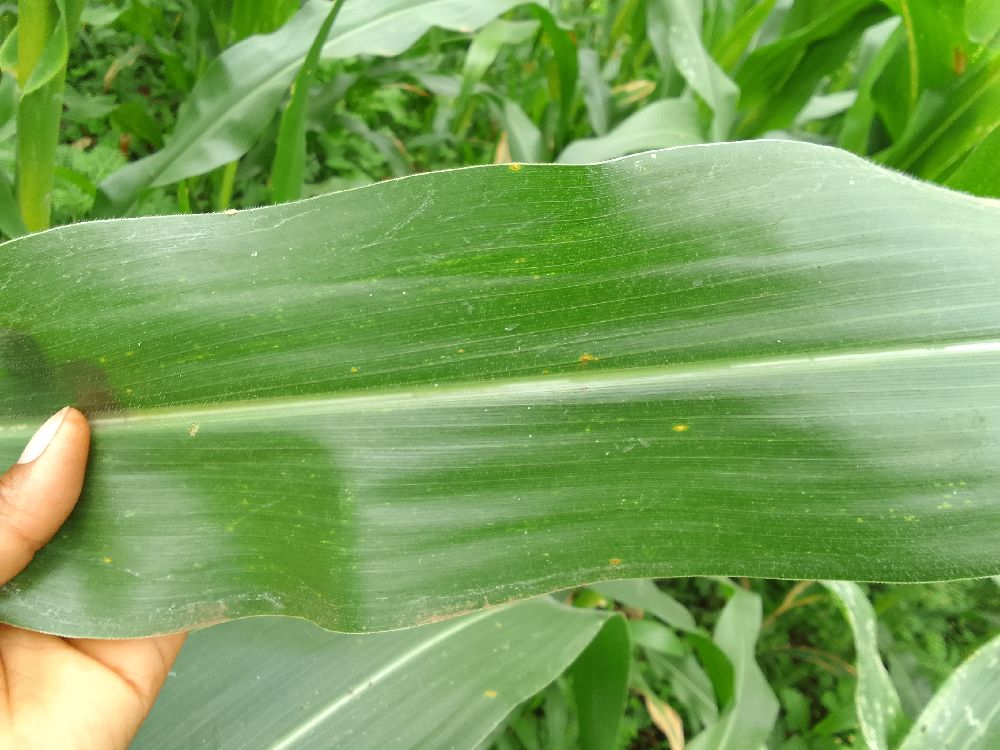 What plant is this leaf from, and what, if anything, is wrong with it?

maize, maize streak virus
